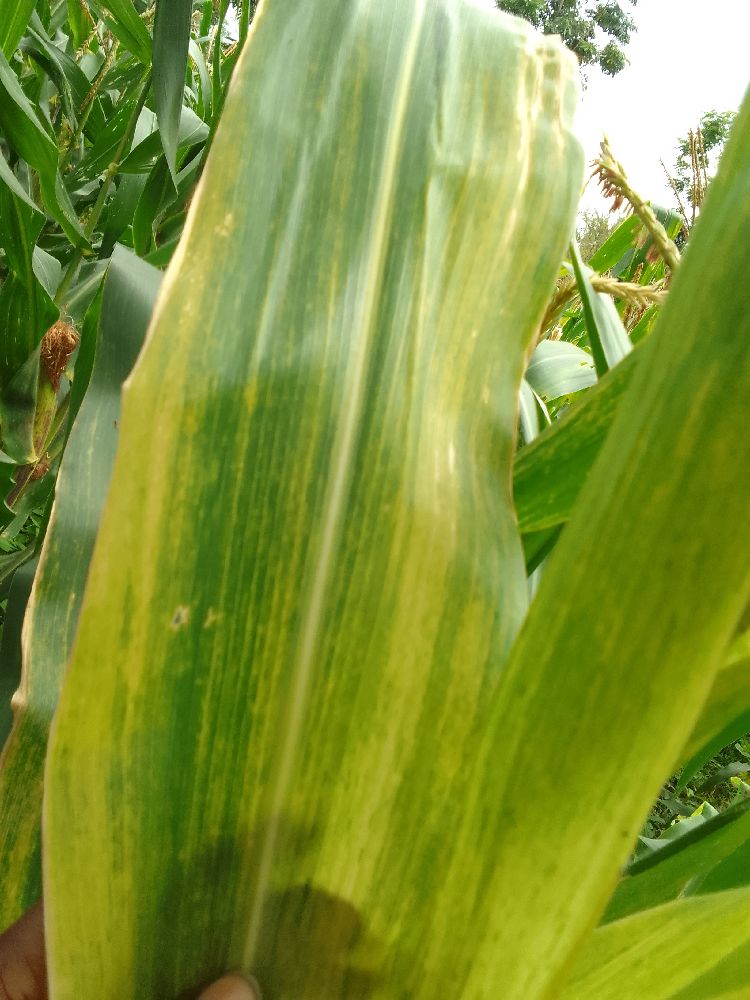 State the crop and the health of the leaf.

maize, maize lethal necrosis
